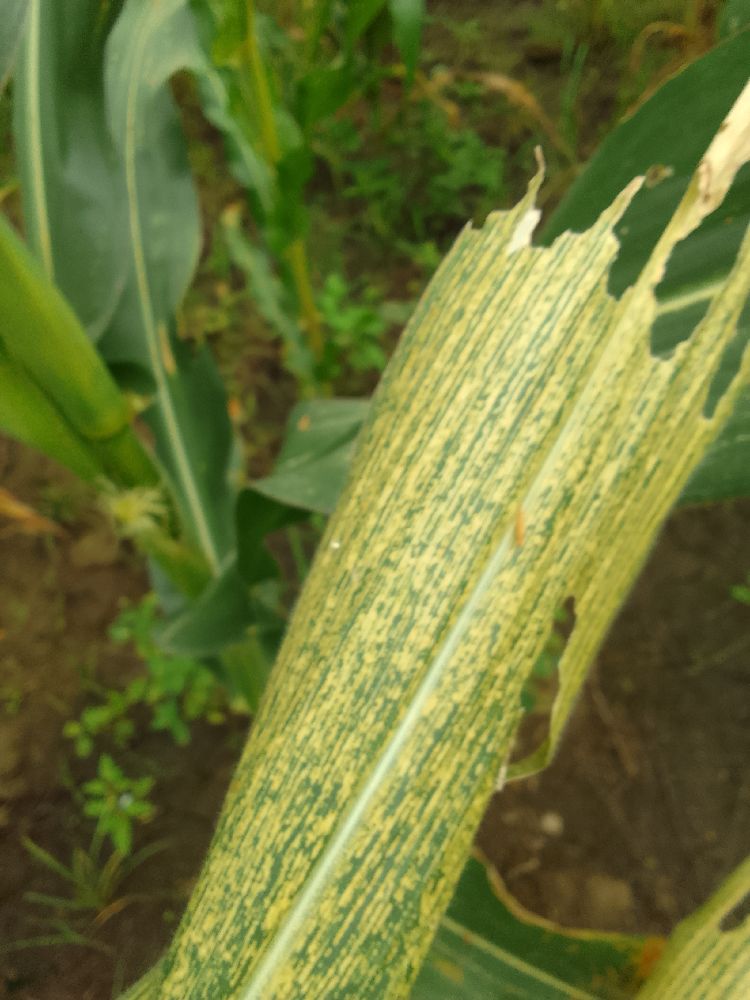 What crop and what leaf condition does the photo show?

maize, maize streak virus
